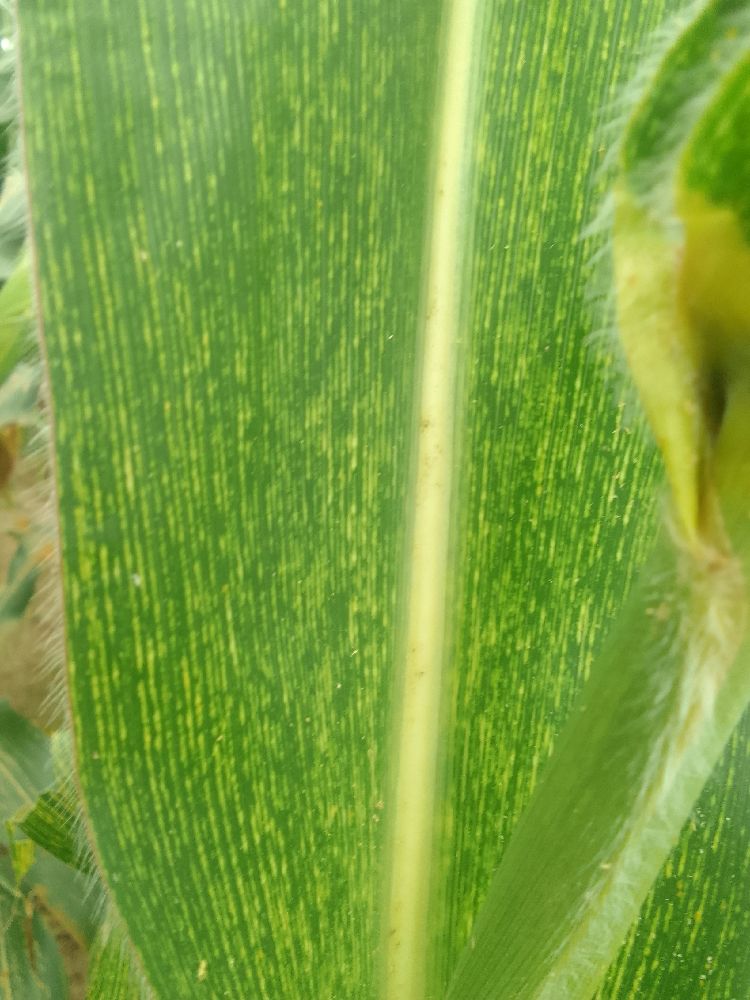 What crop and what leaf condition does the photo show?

maize, maize streak virus
